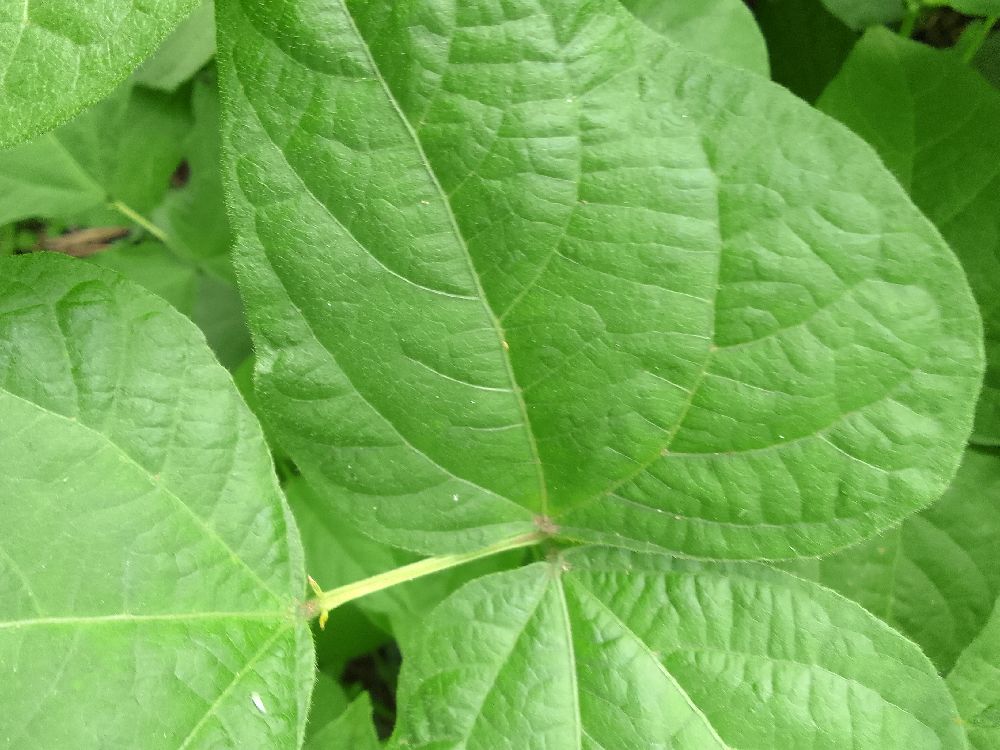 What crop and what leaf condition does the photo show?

common bean, healthy
